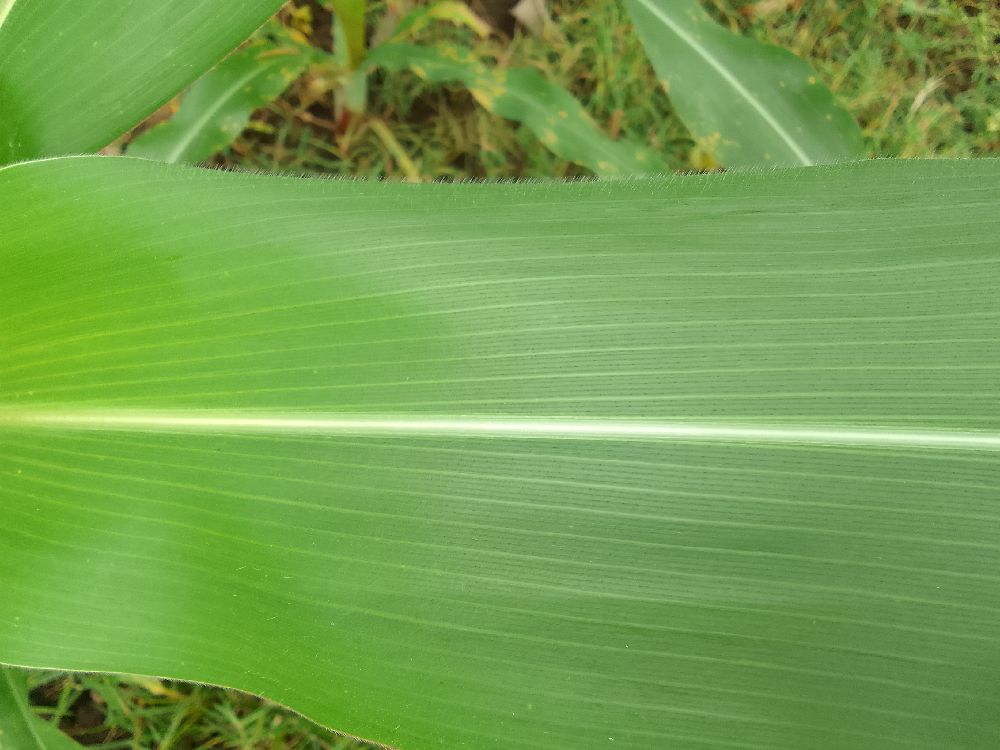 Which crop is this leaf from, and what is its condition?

maize, healthy
